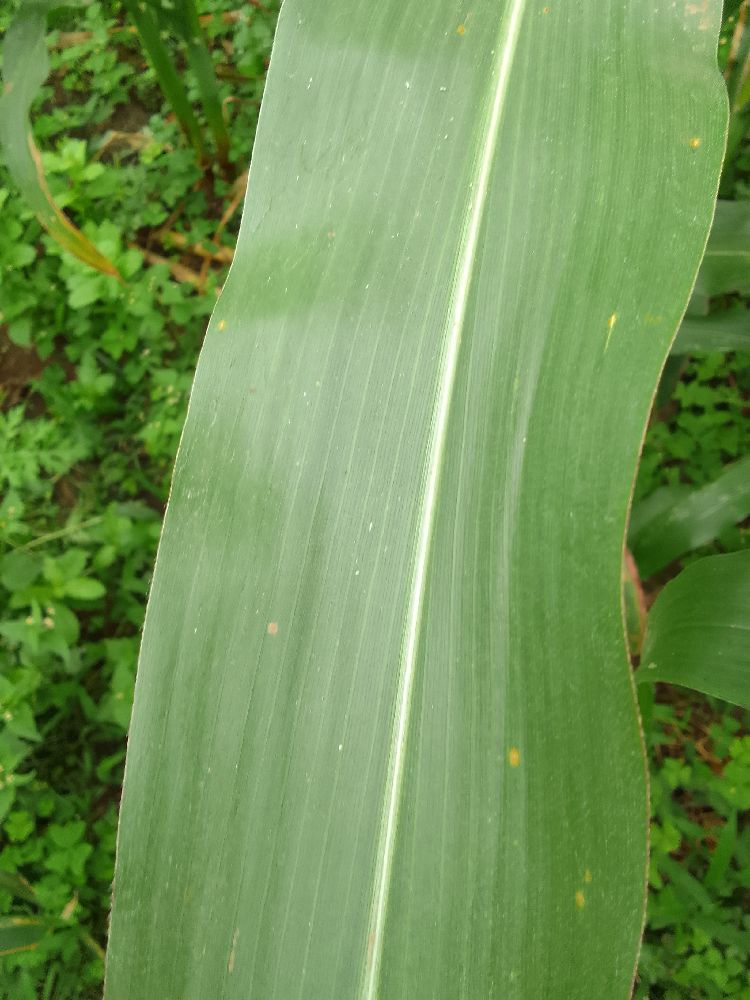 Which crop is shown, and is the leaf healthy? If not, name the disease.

maize, healthy
